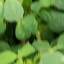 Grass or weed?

unstructured weed
